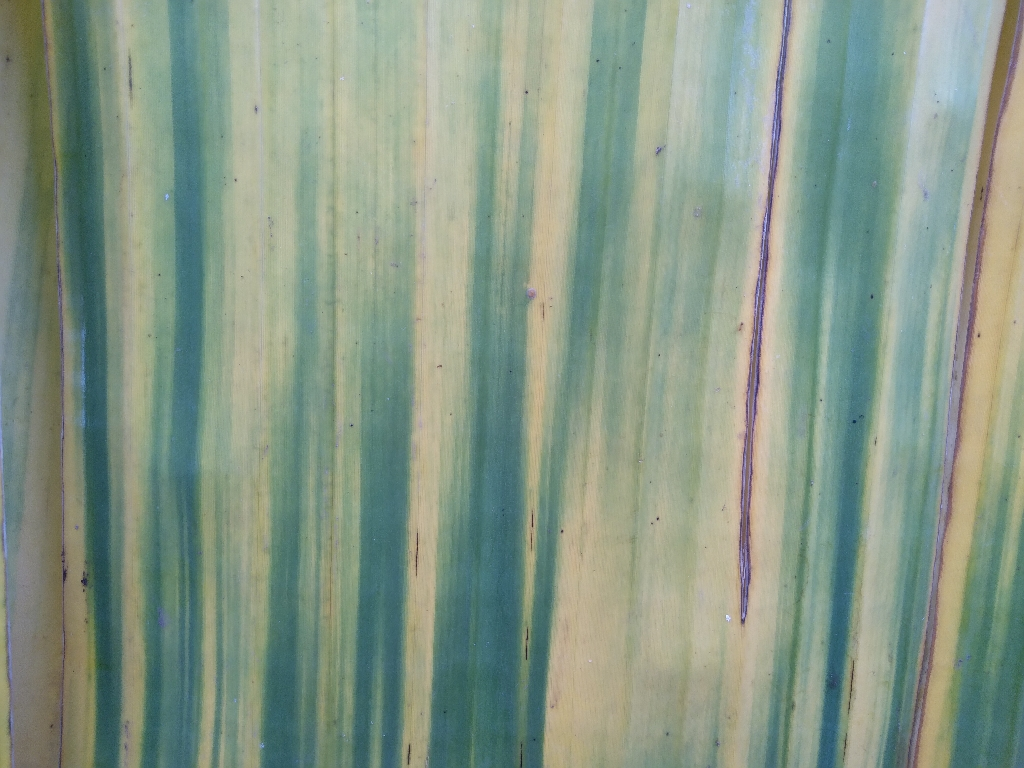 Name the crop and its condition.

banana, fusarium wilt race 1
